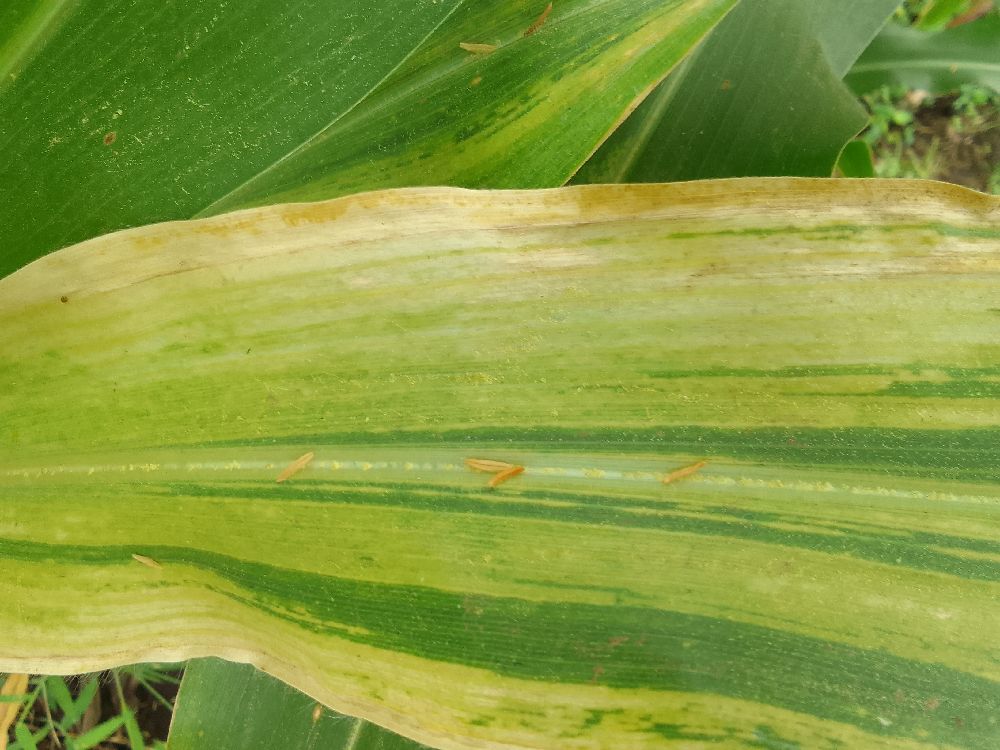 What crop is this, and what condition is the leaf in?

maize, maize lethal necrosis
